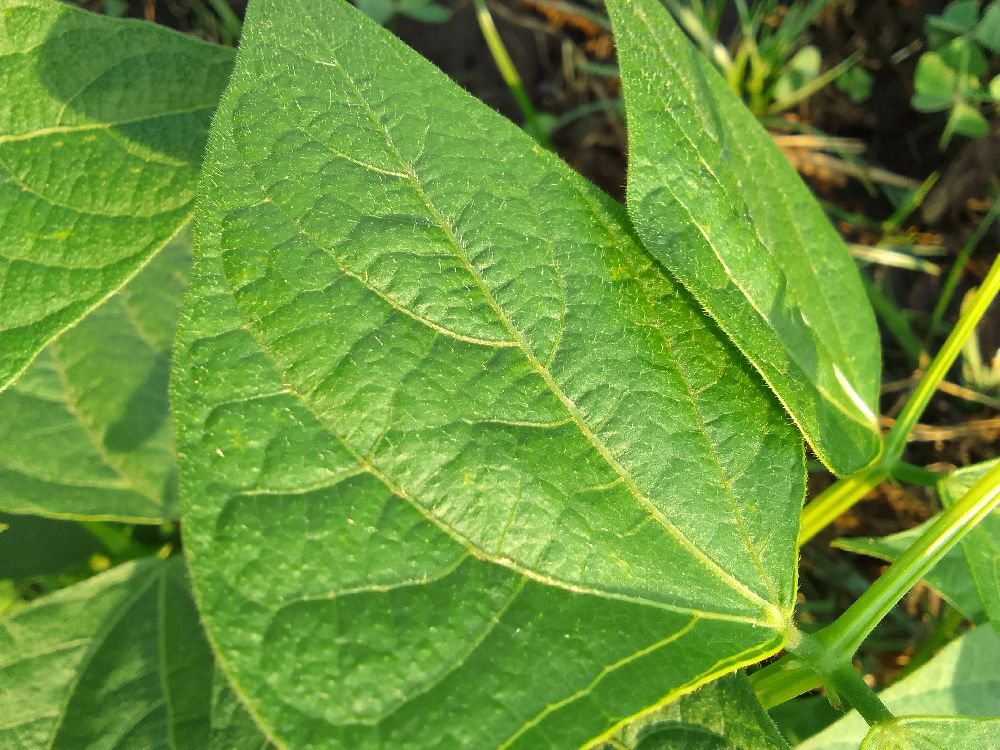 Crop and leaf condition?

common bean, healthy
